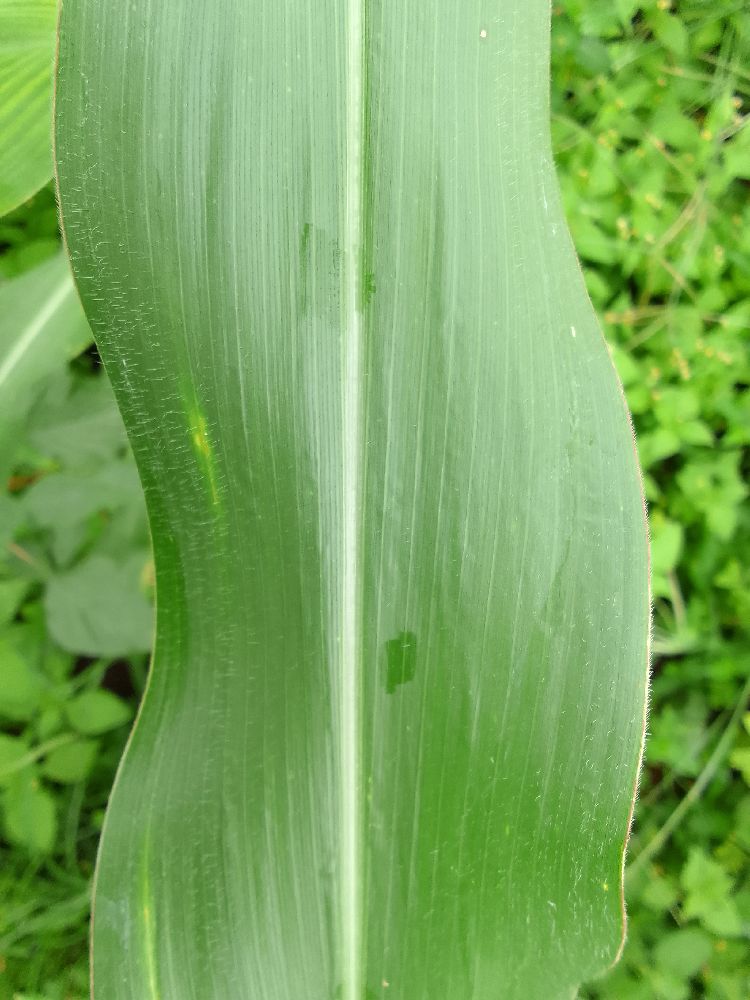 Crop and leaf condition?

maize, healthy
